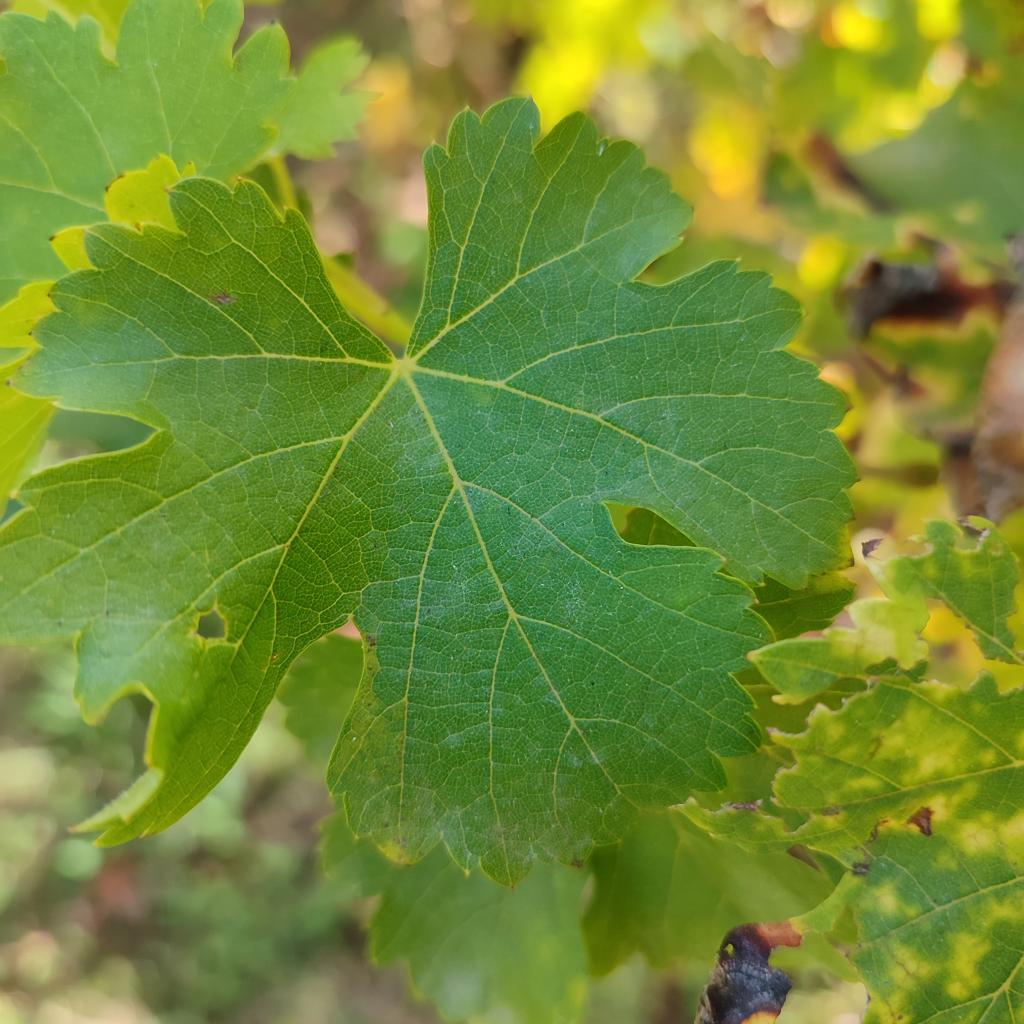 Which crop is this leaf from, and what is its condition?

grapevine, powdery mildew
